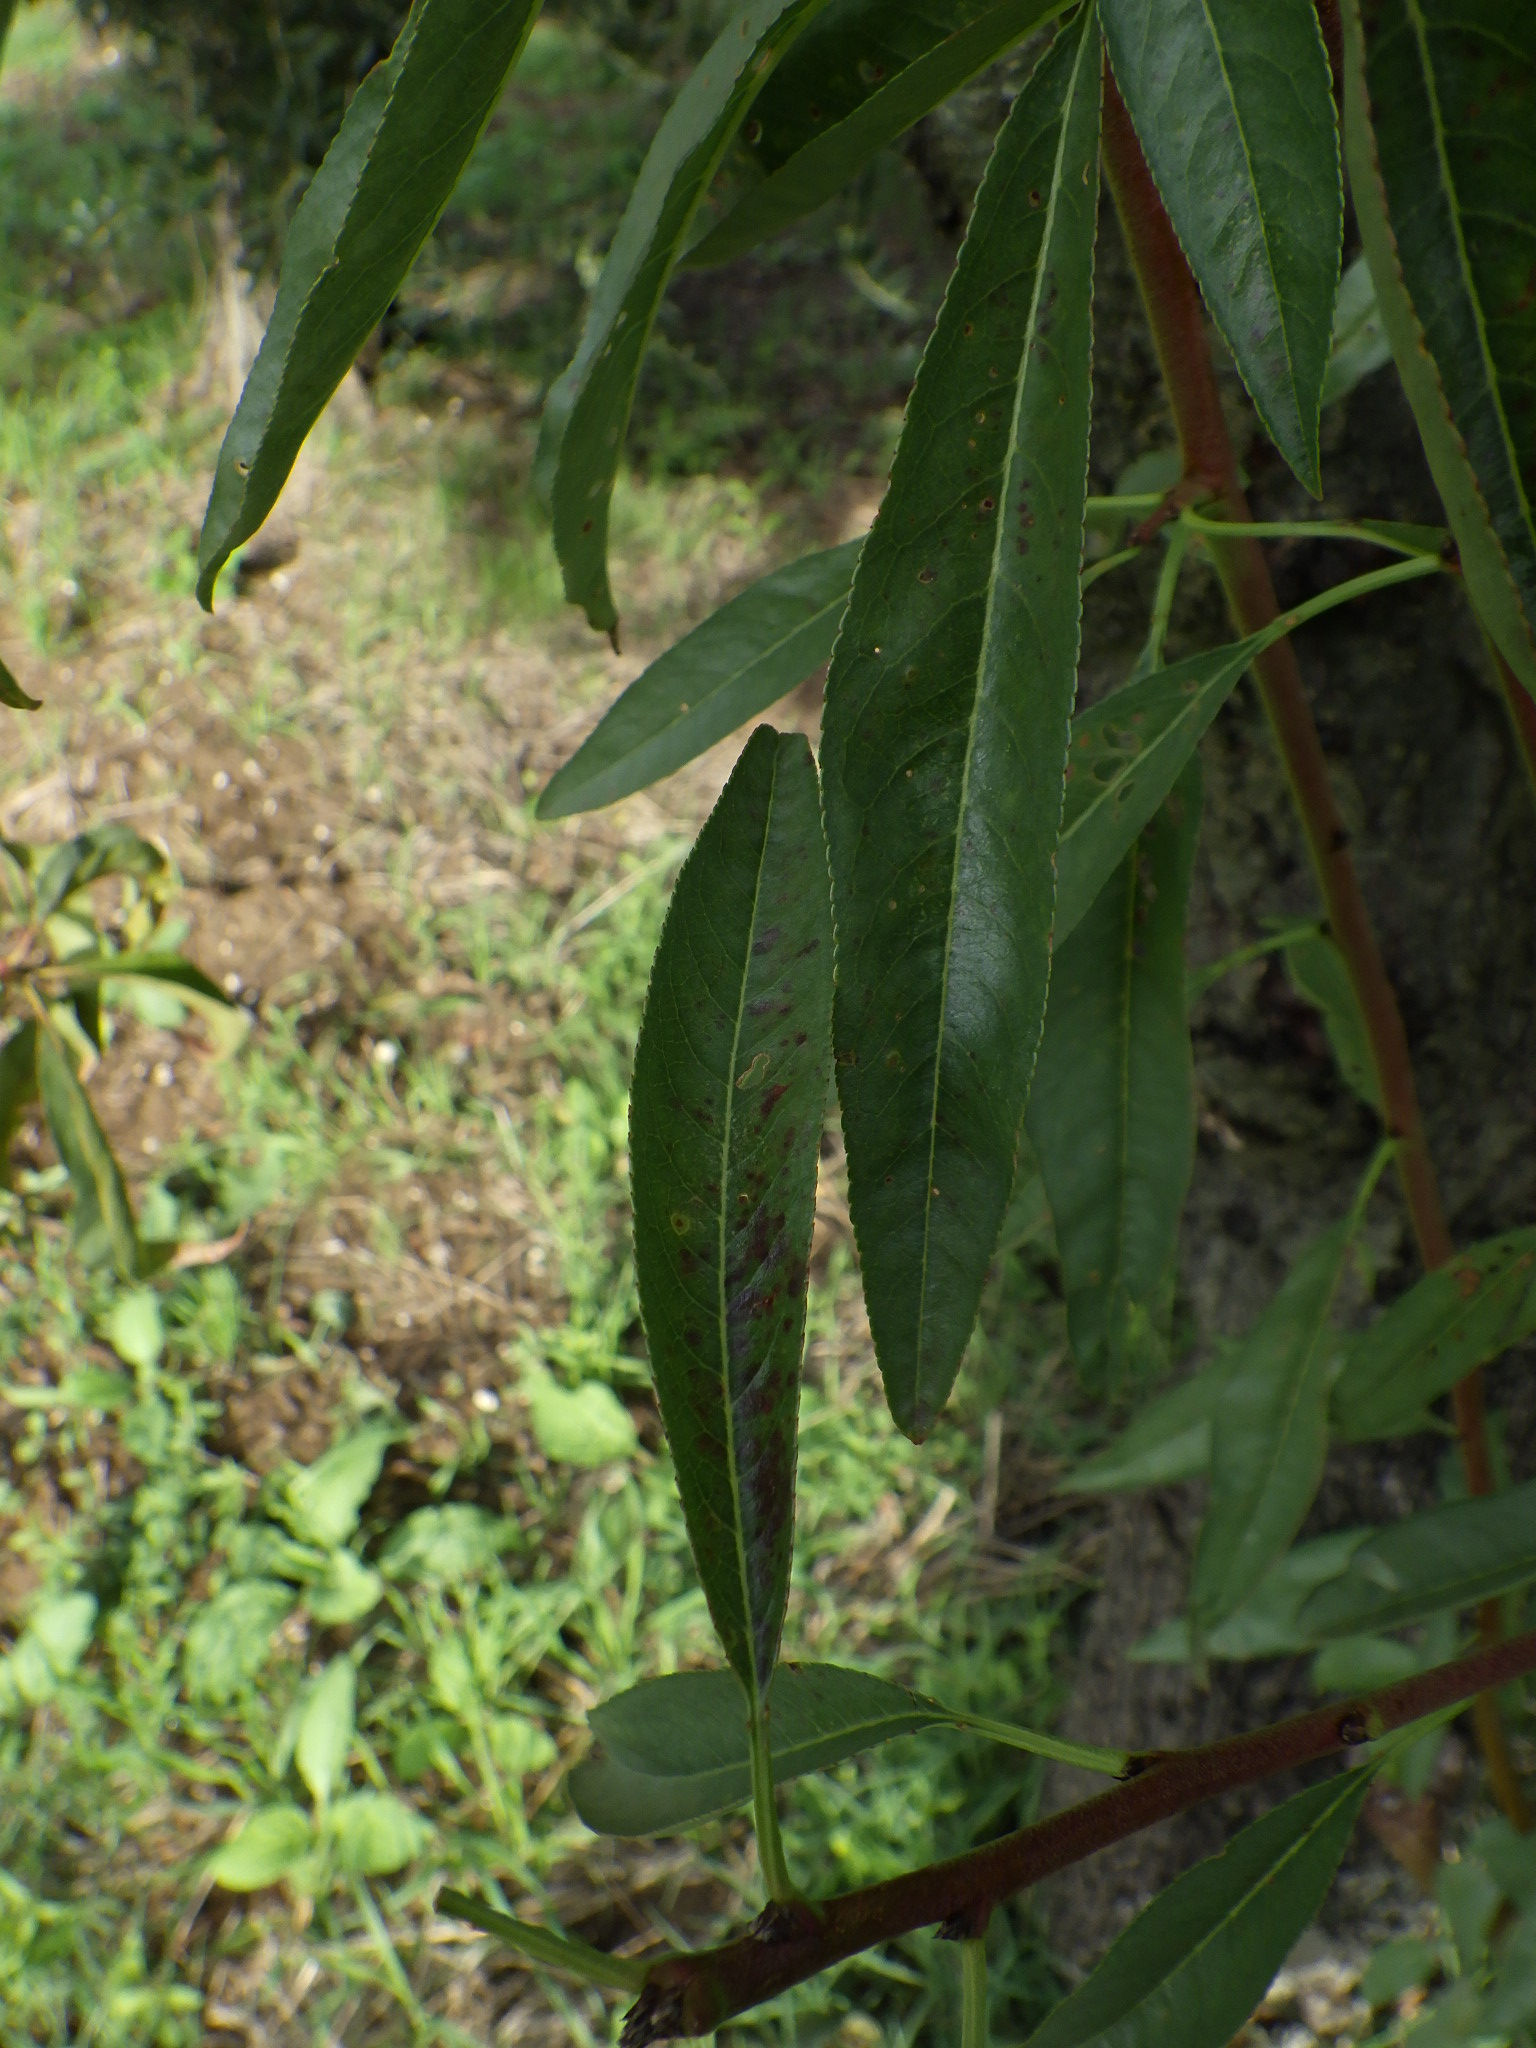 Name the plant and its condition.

peach, shot hole disease
